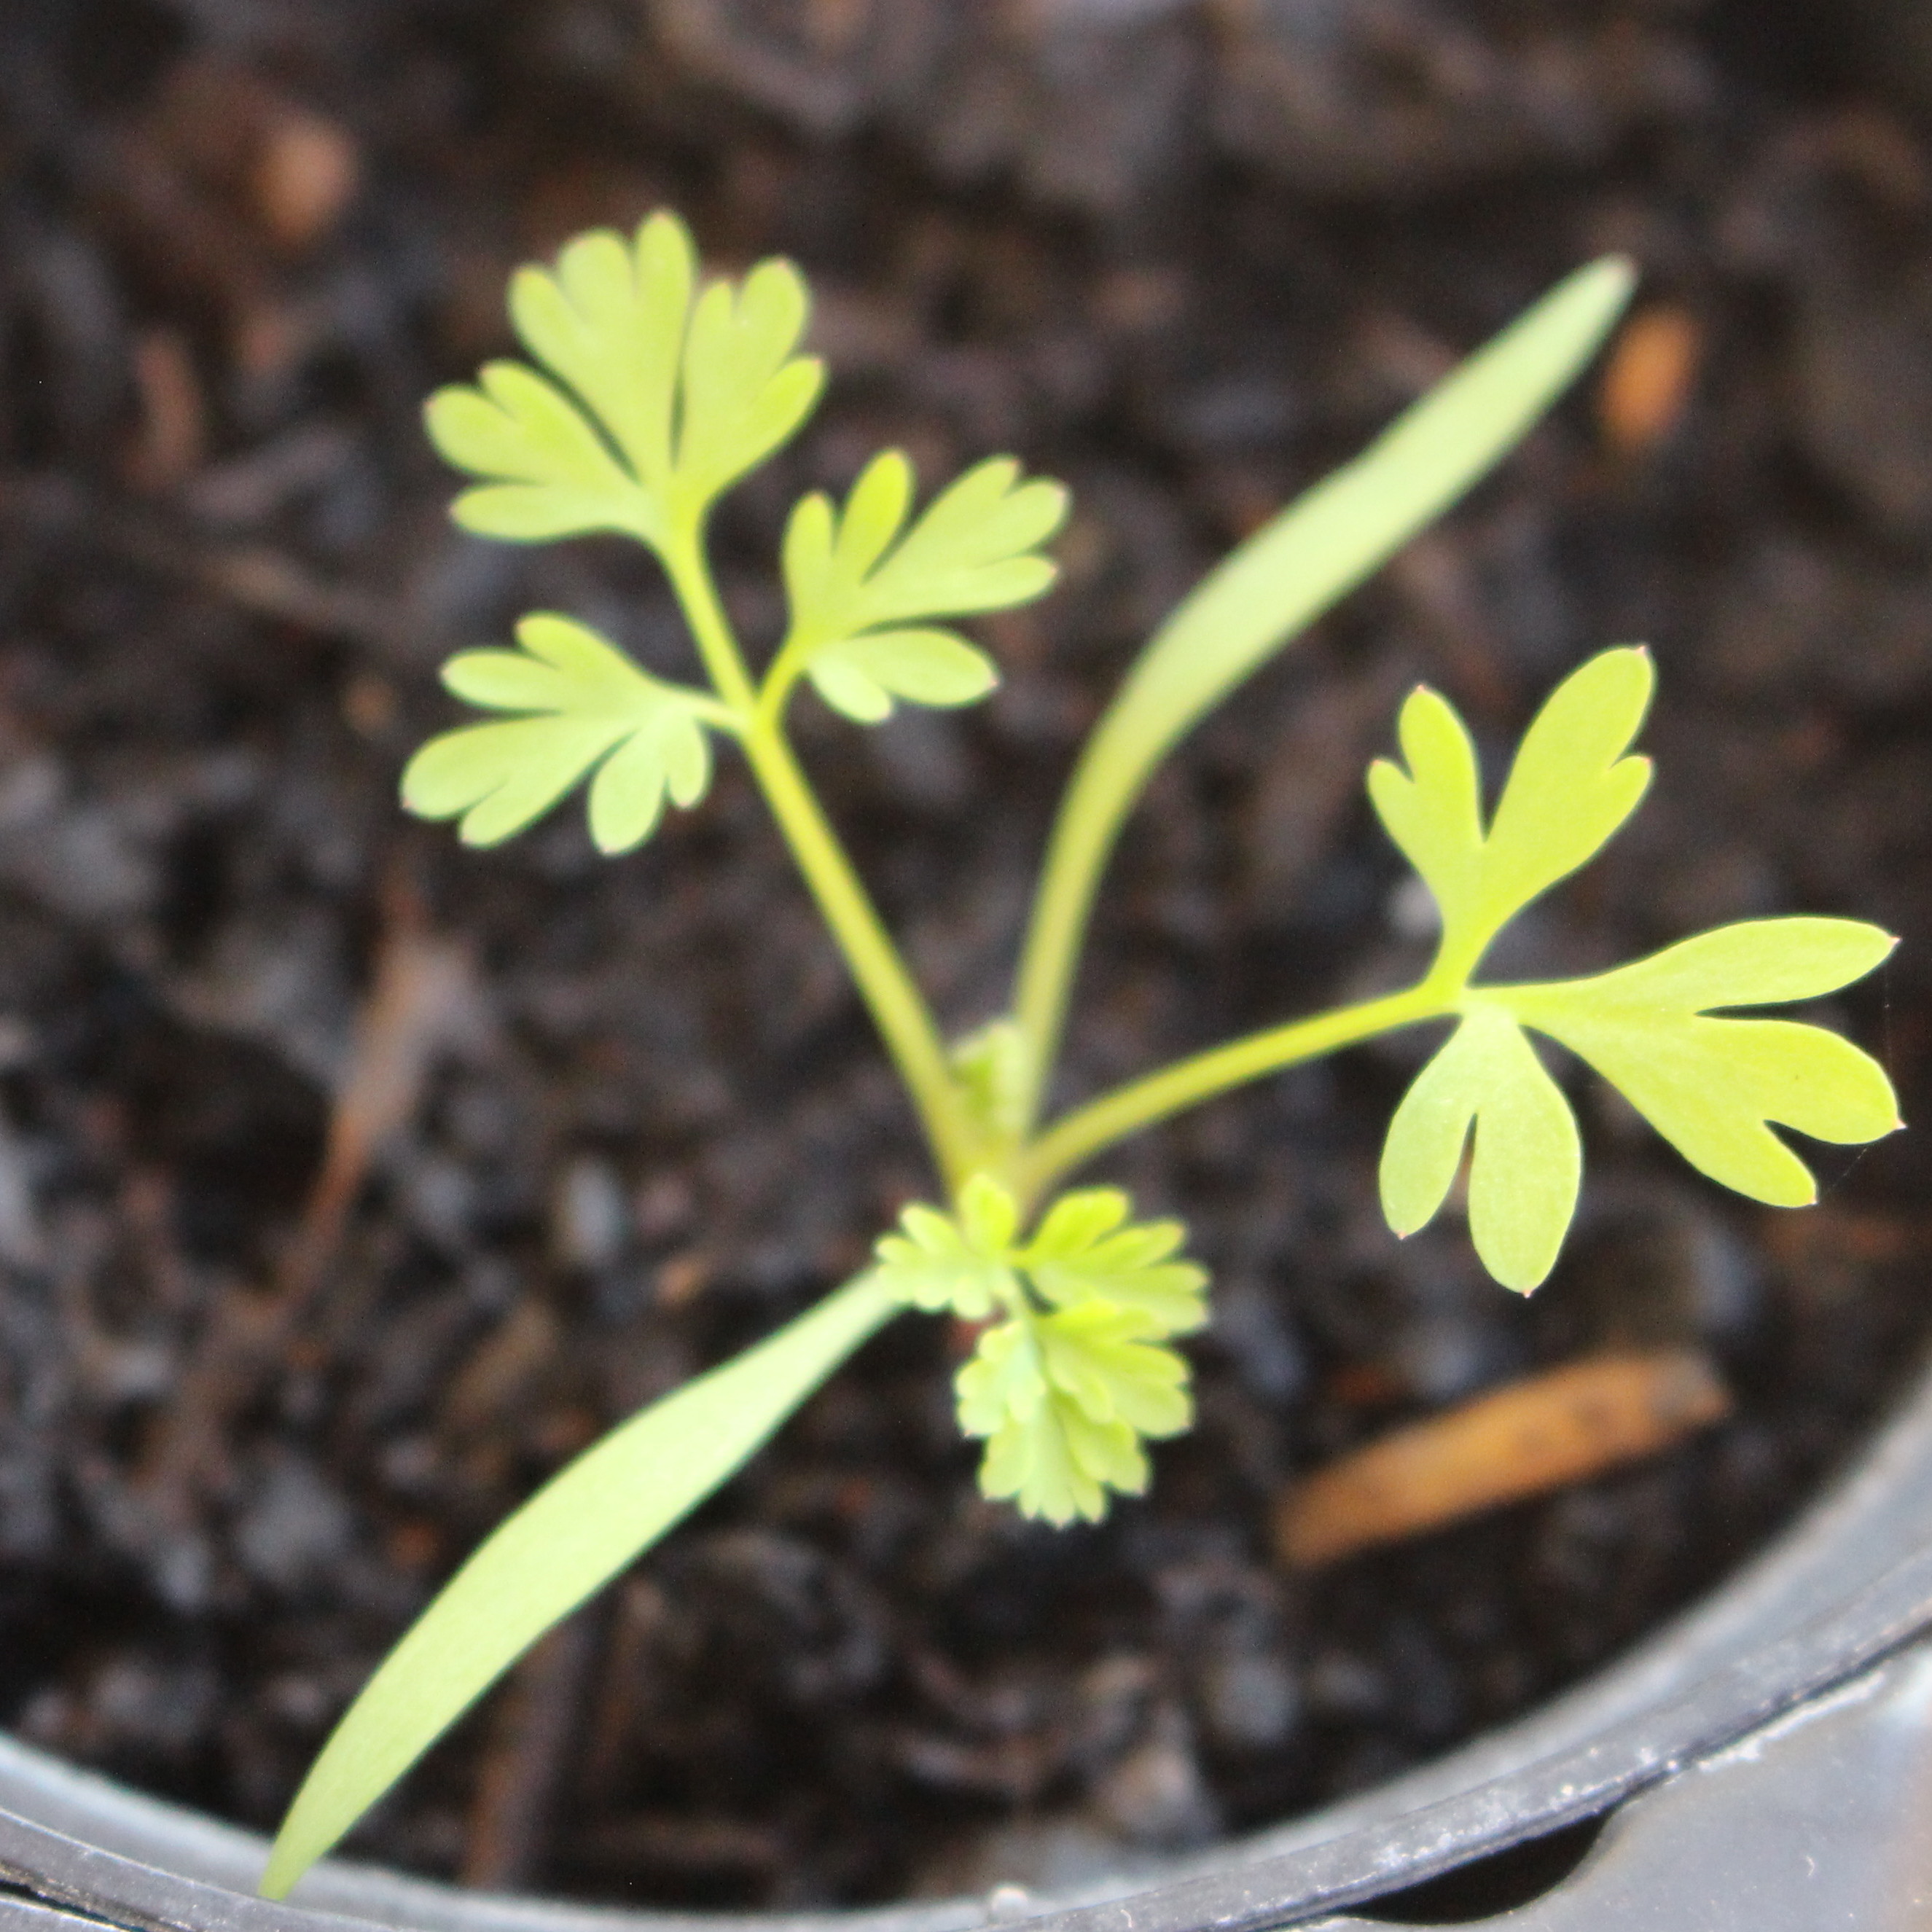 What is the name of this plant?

Fumaria officinalis
